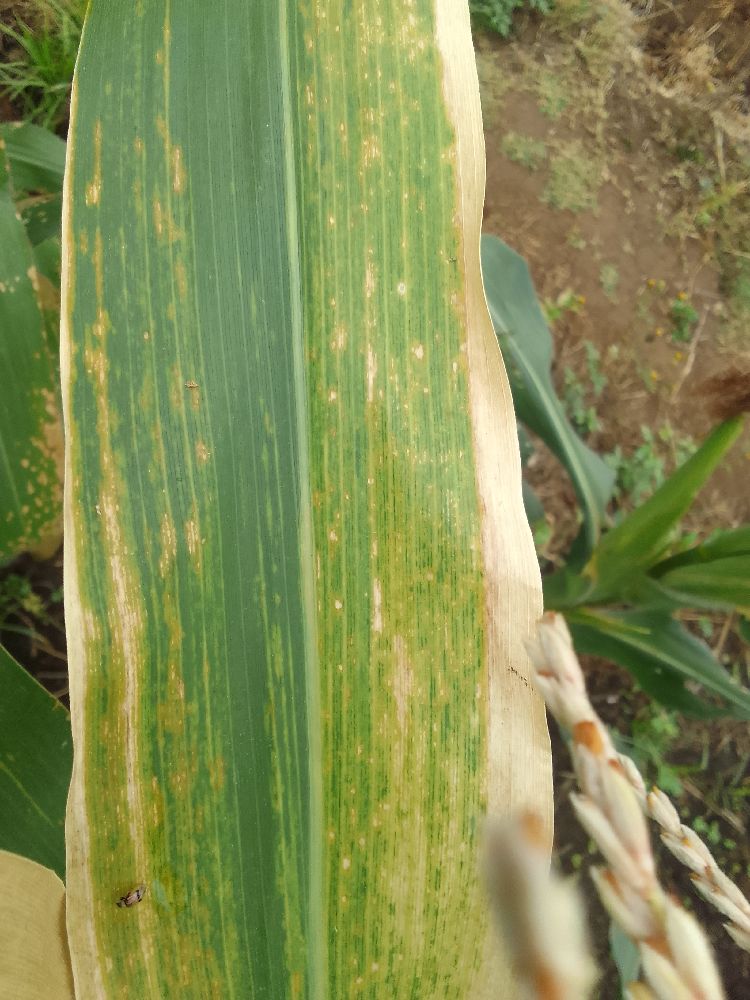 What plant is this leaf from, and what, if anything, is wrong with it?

maize, maize lethal necrosis
